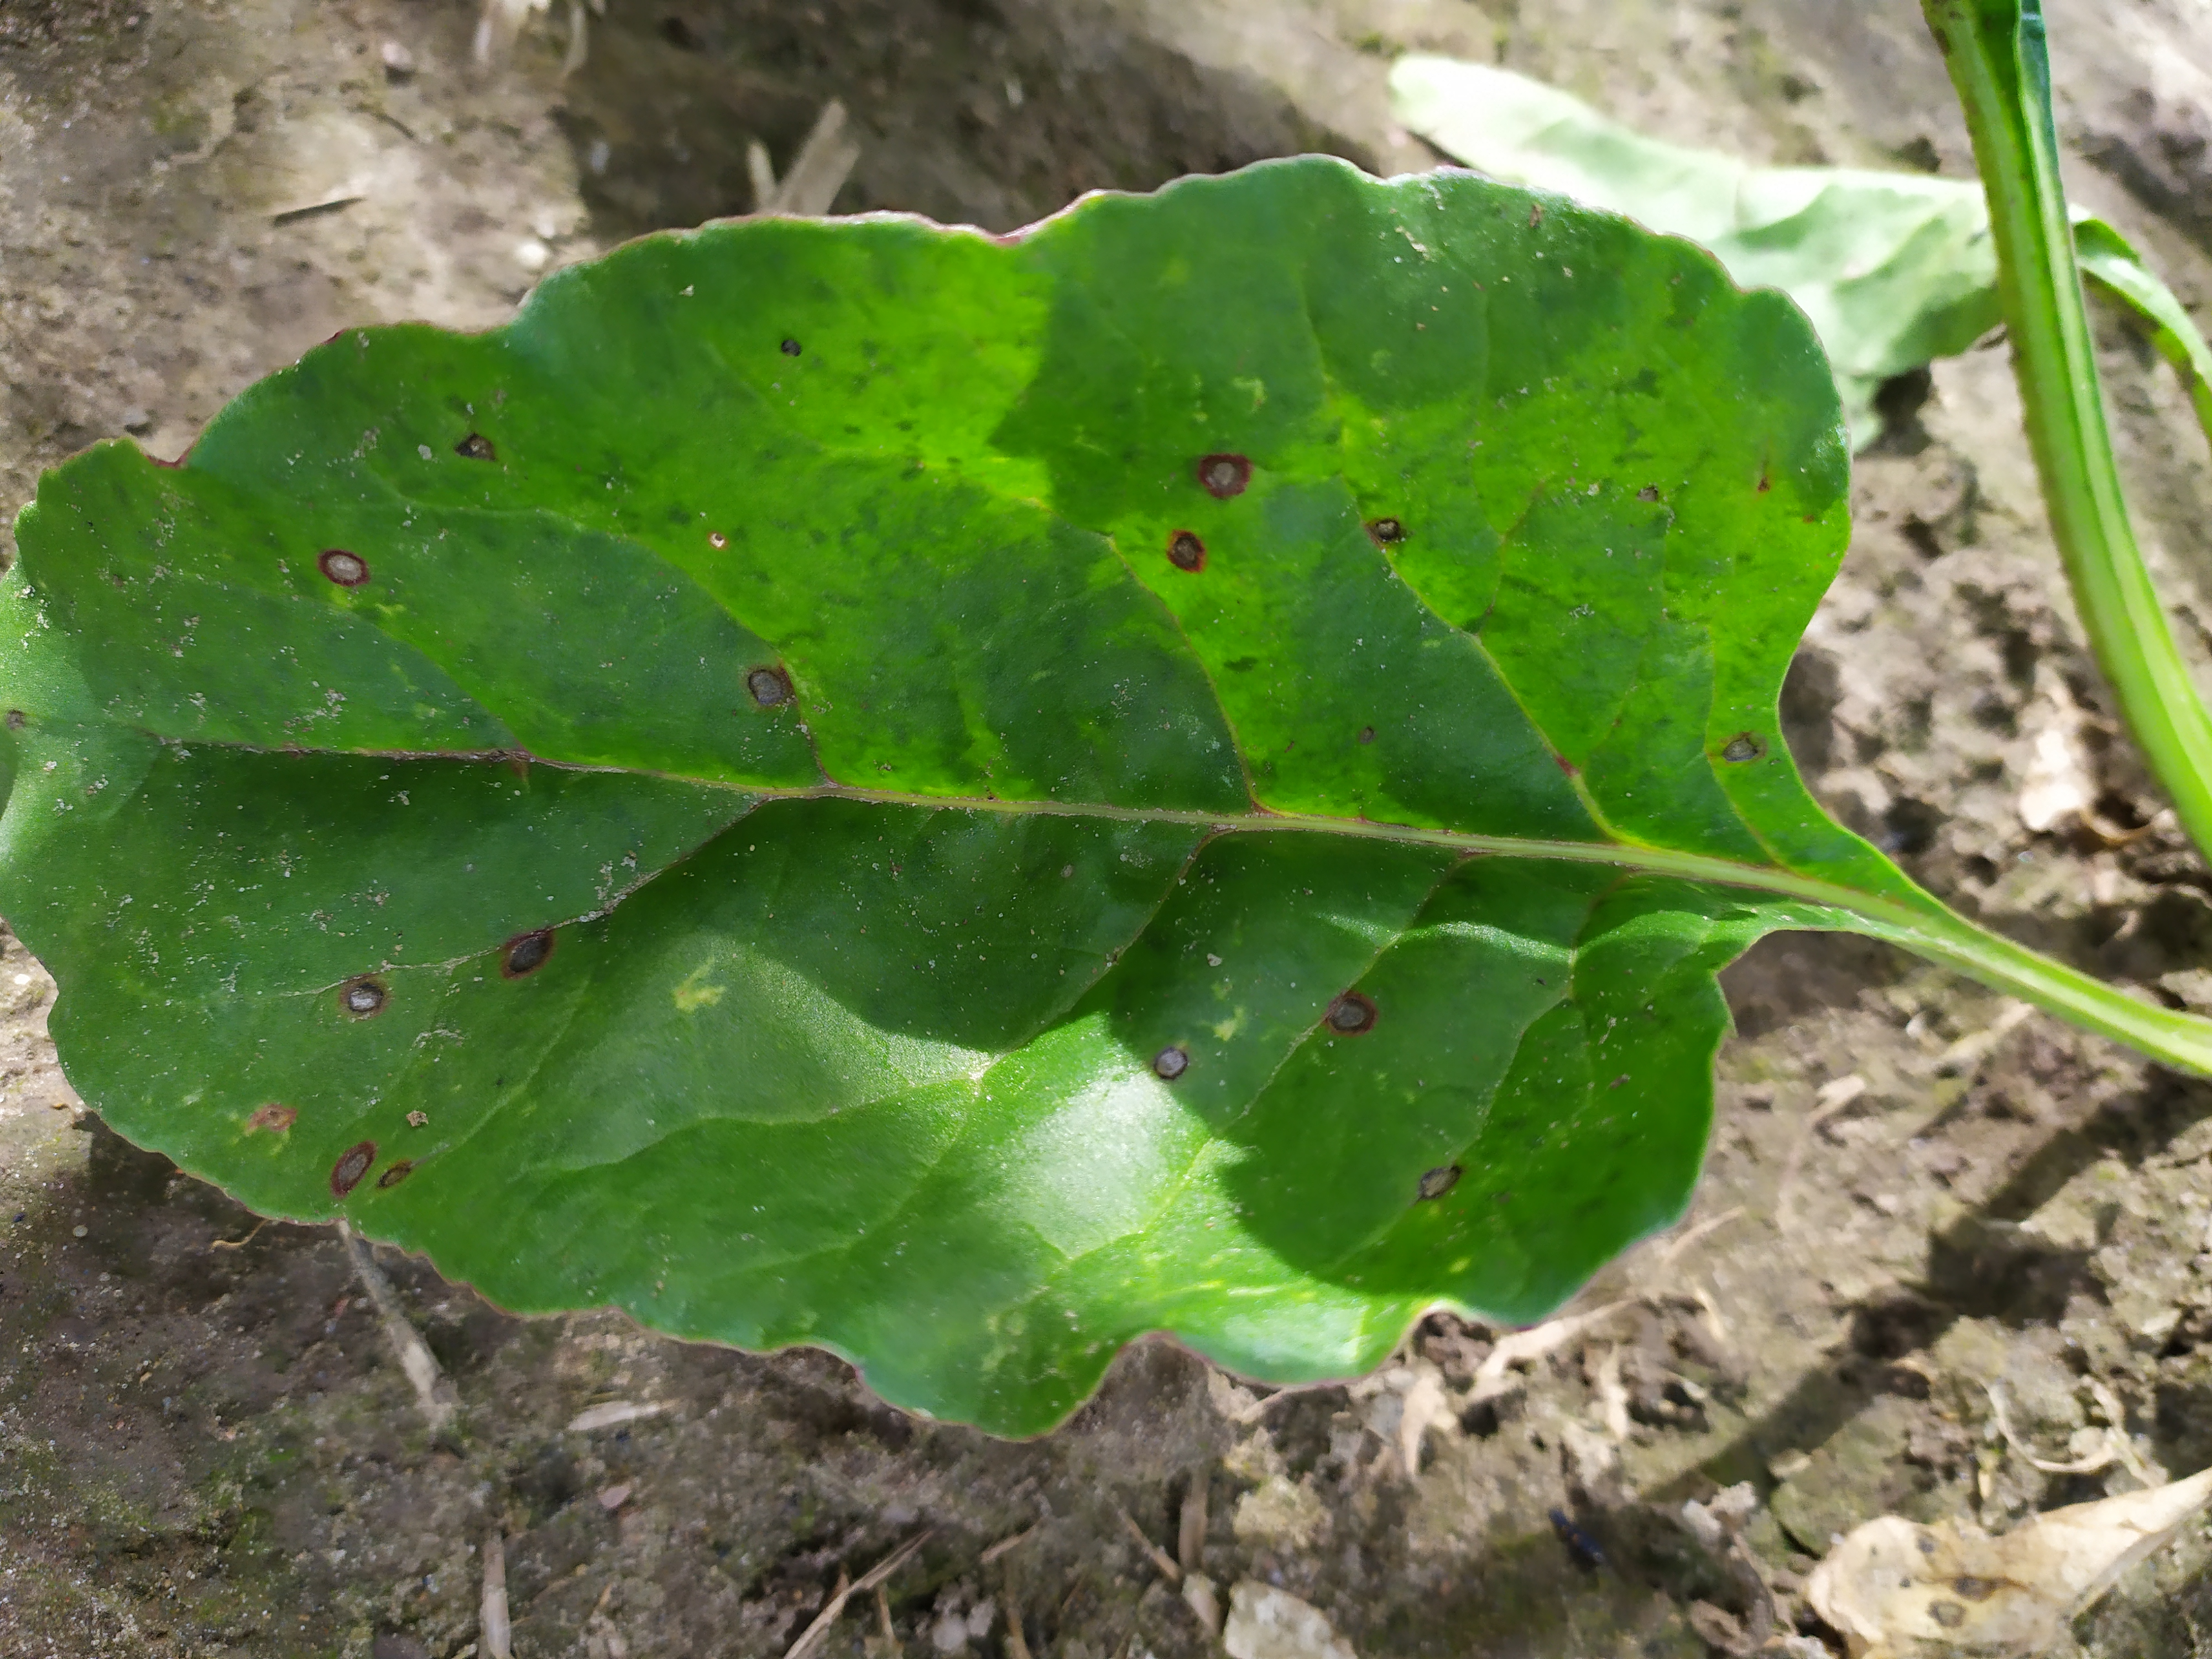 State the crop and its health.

beet, cercospora
